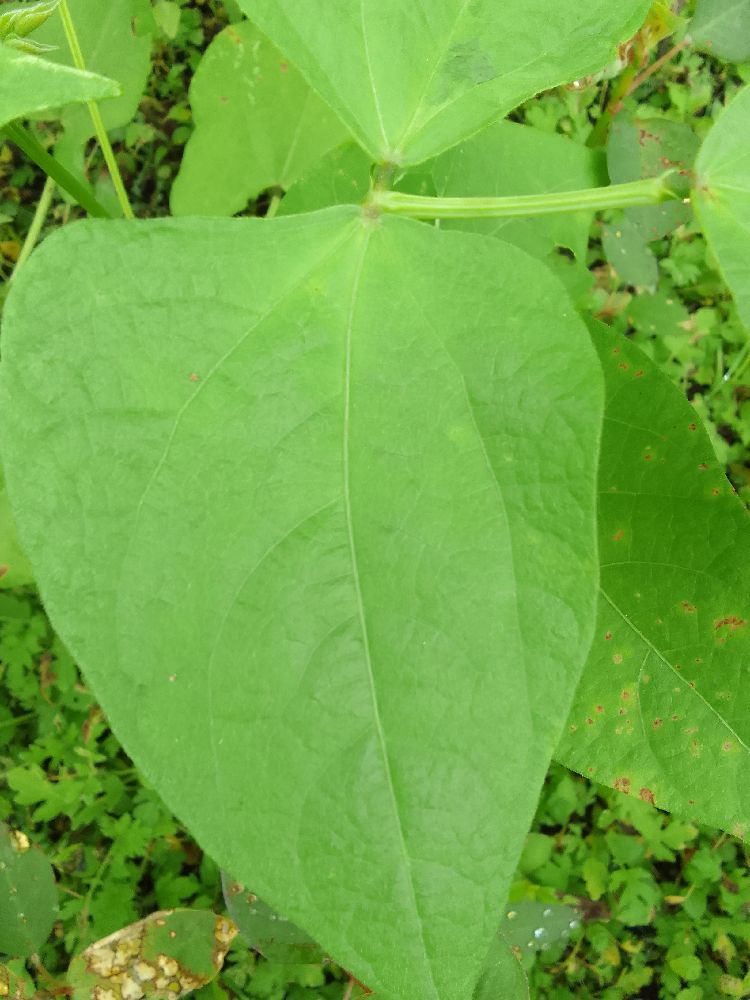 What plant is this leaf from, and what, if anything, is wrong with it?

common bean, healthy
